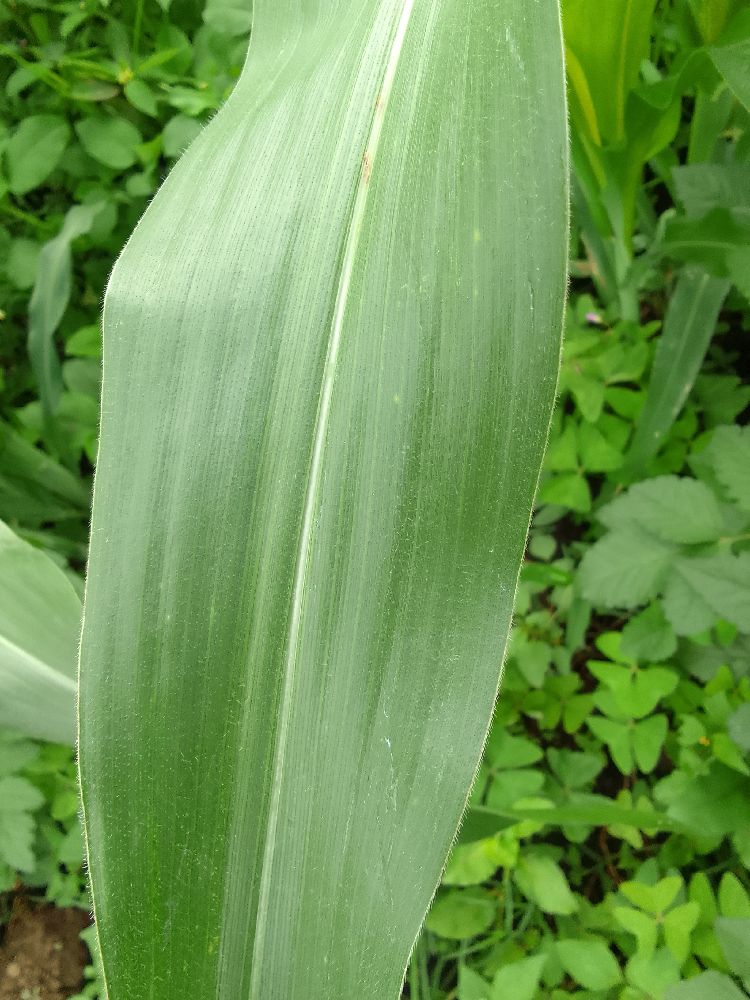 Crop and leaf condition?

maize, healthy
